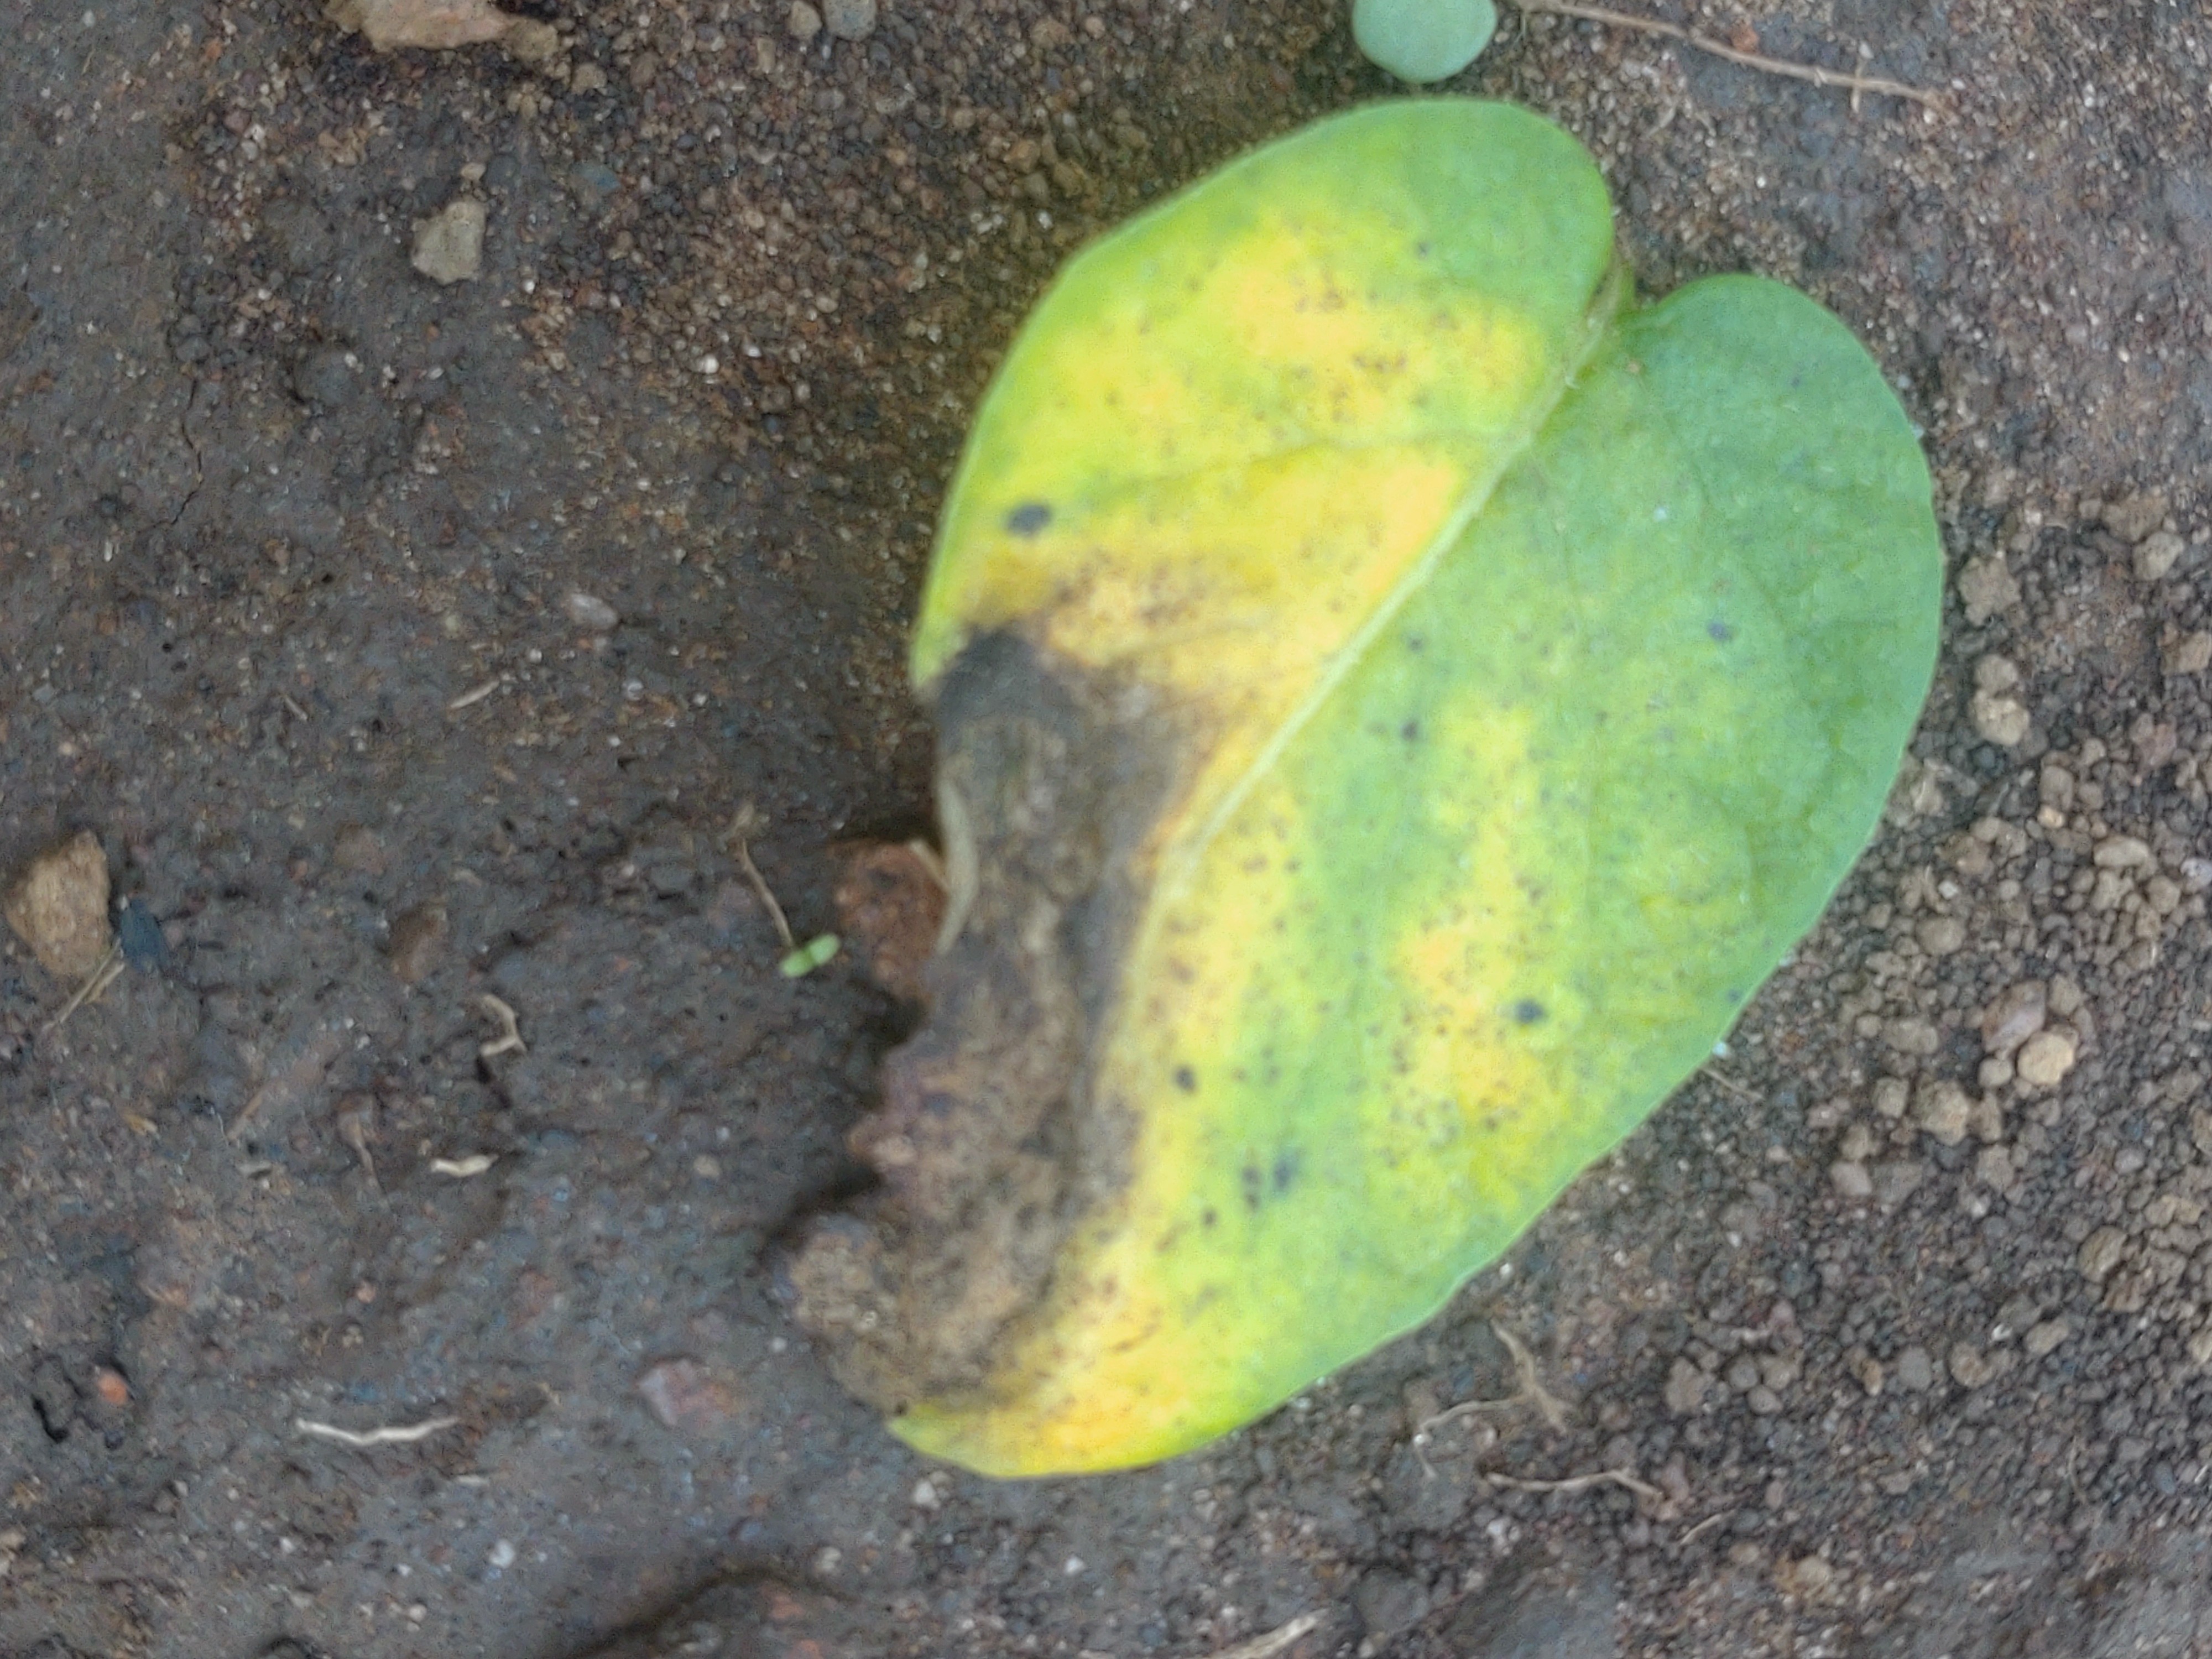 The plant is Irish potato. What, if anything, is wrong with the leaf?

late blight
